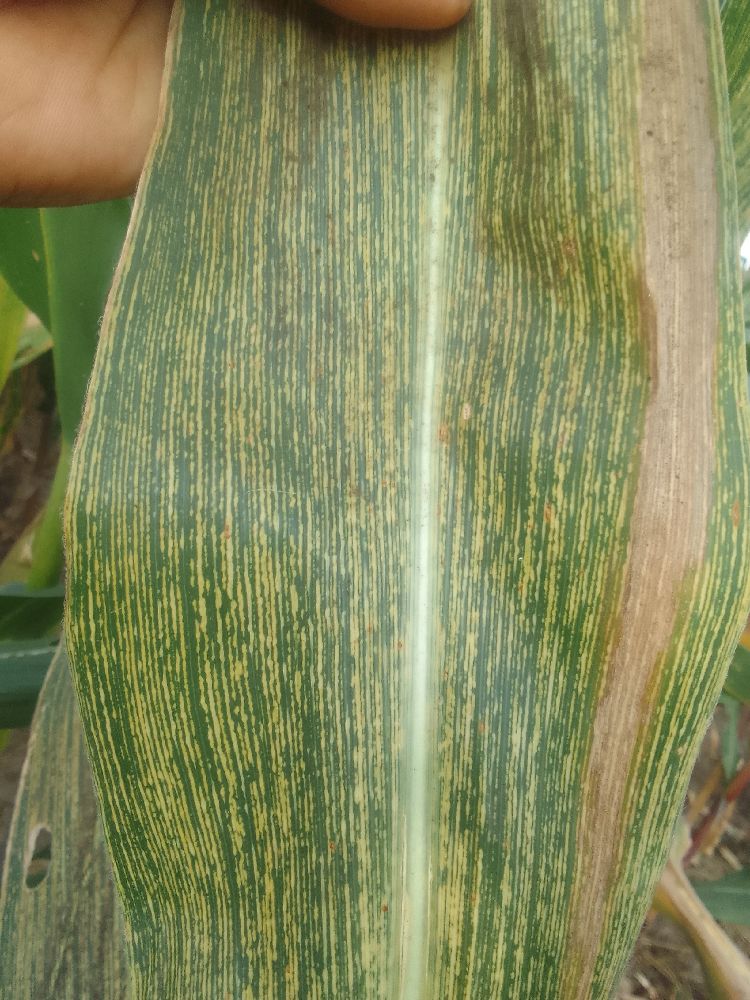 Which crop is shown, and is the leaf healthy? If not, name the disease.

maize, maize streak virus
